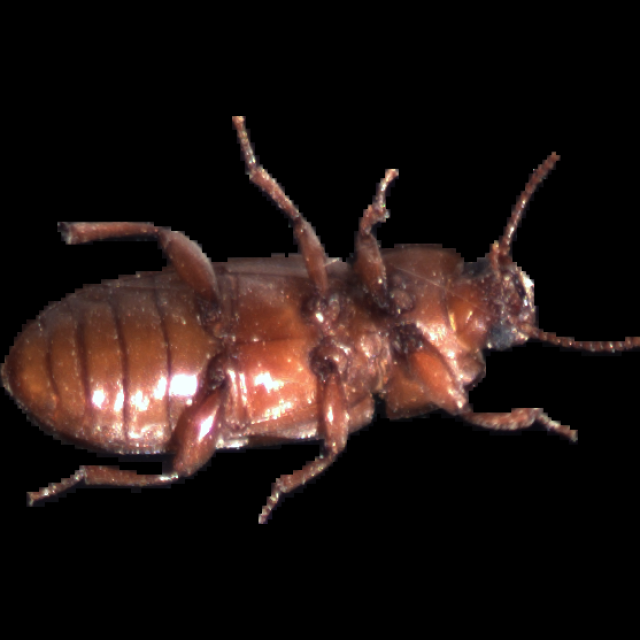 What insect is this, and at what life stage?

mealworm beetle
